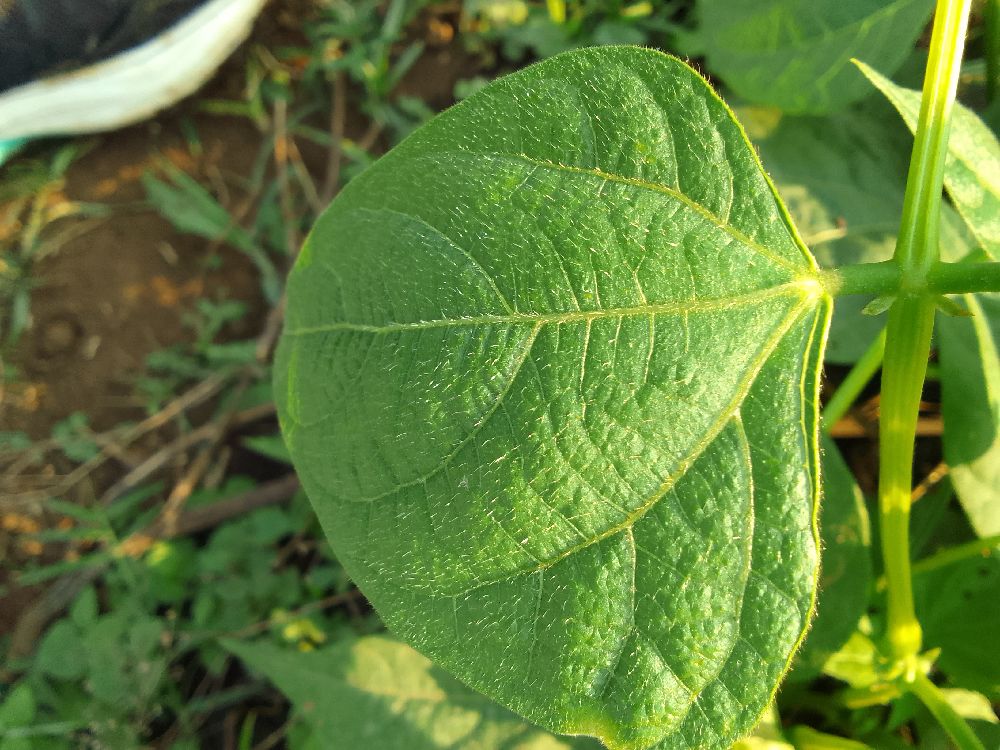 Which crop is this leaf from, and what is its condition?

common bean, healthy
